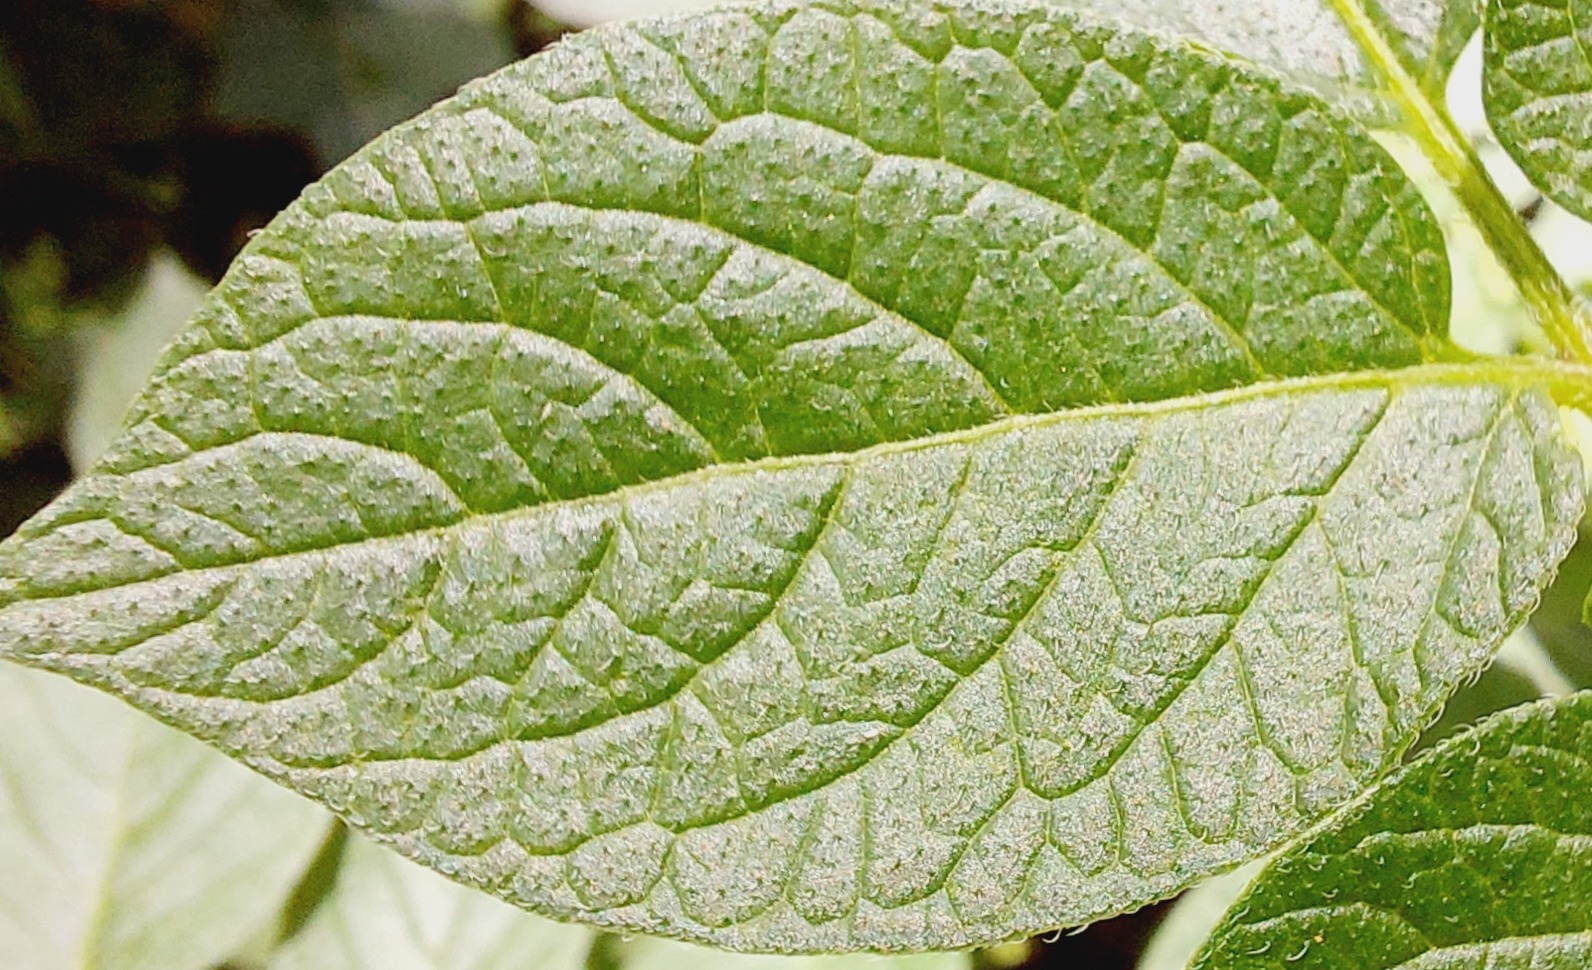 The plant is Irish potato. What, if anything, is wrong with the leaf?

healthy
